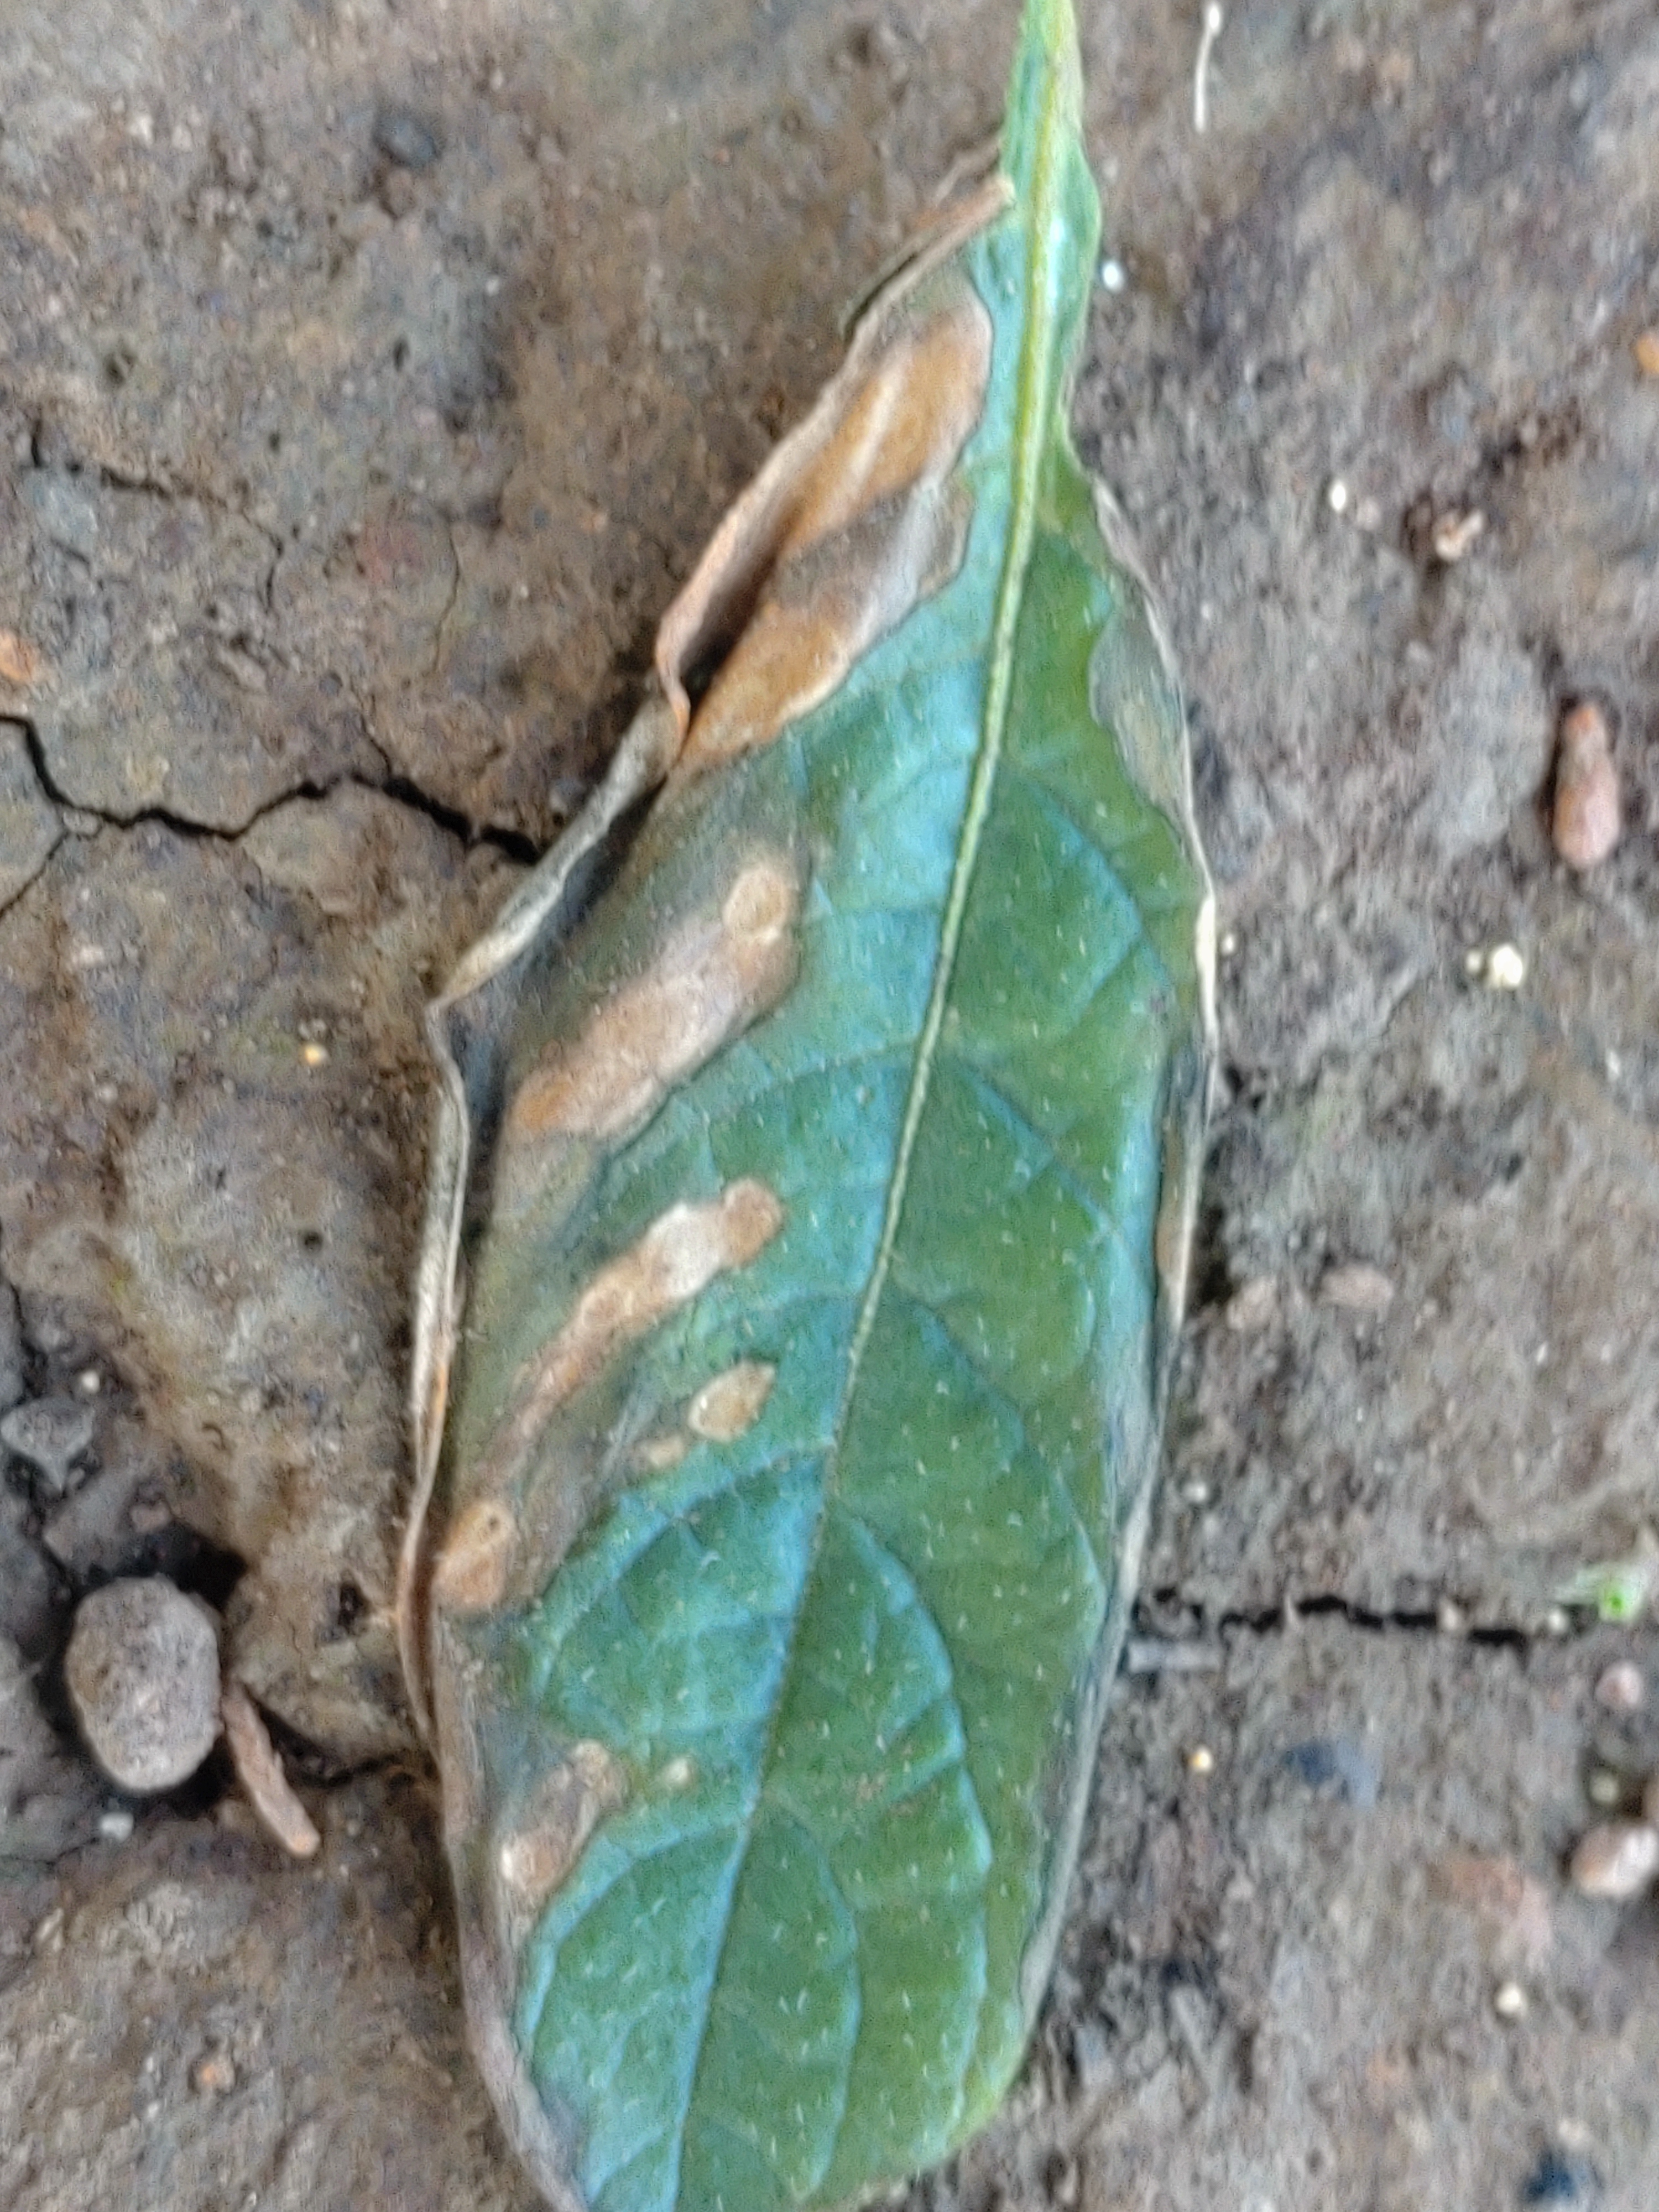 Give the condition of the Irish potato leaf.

early blight
